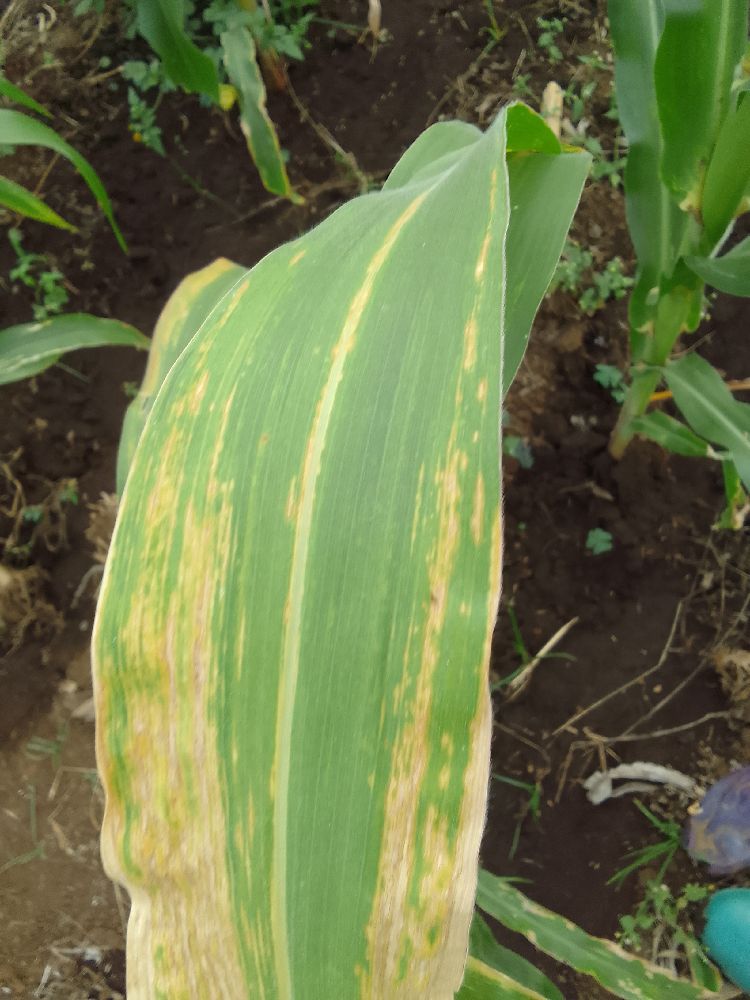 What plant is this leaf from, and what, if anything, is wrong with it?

maize, maize lethal necrosis
